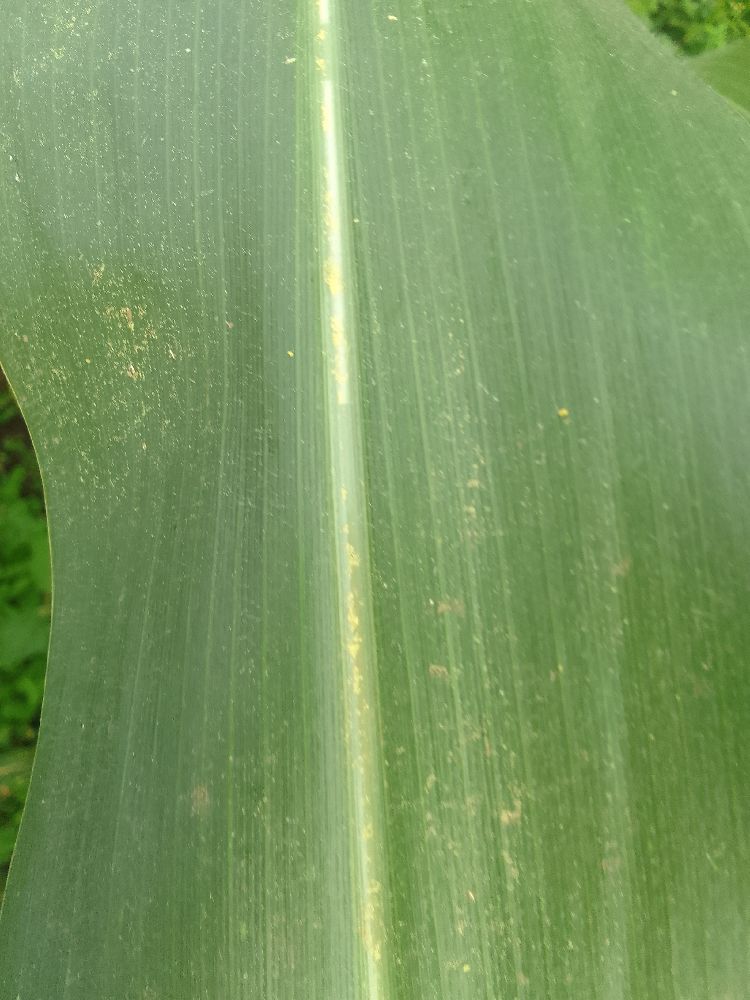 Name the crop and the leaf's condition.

maize, healthy
